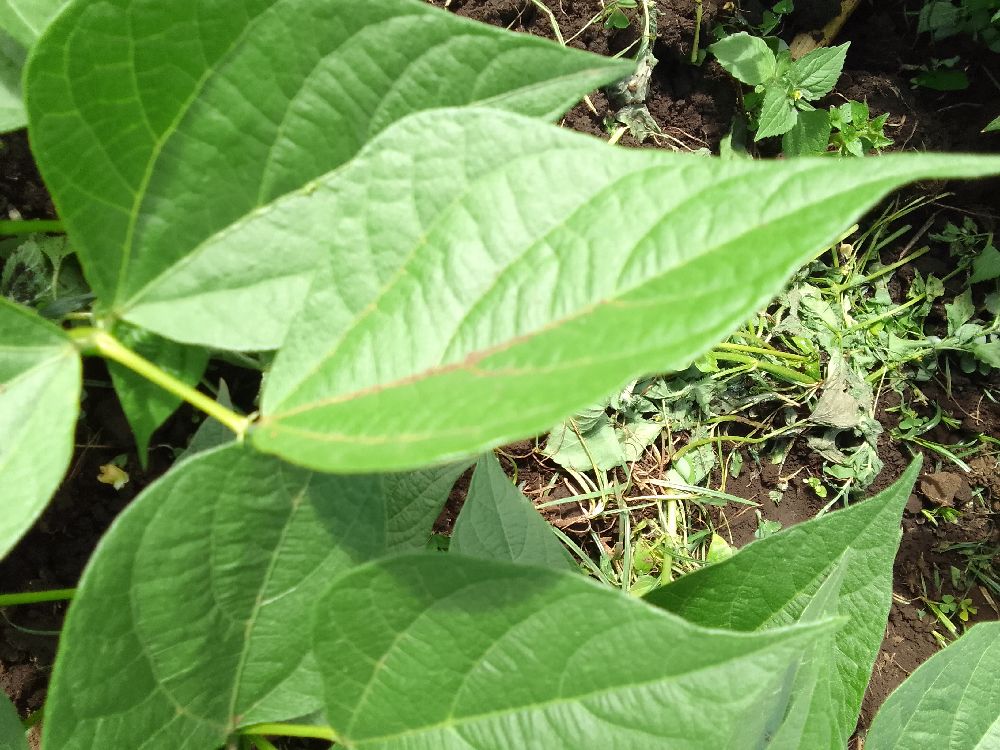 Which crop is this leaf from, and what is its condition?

common bean, healthy
